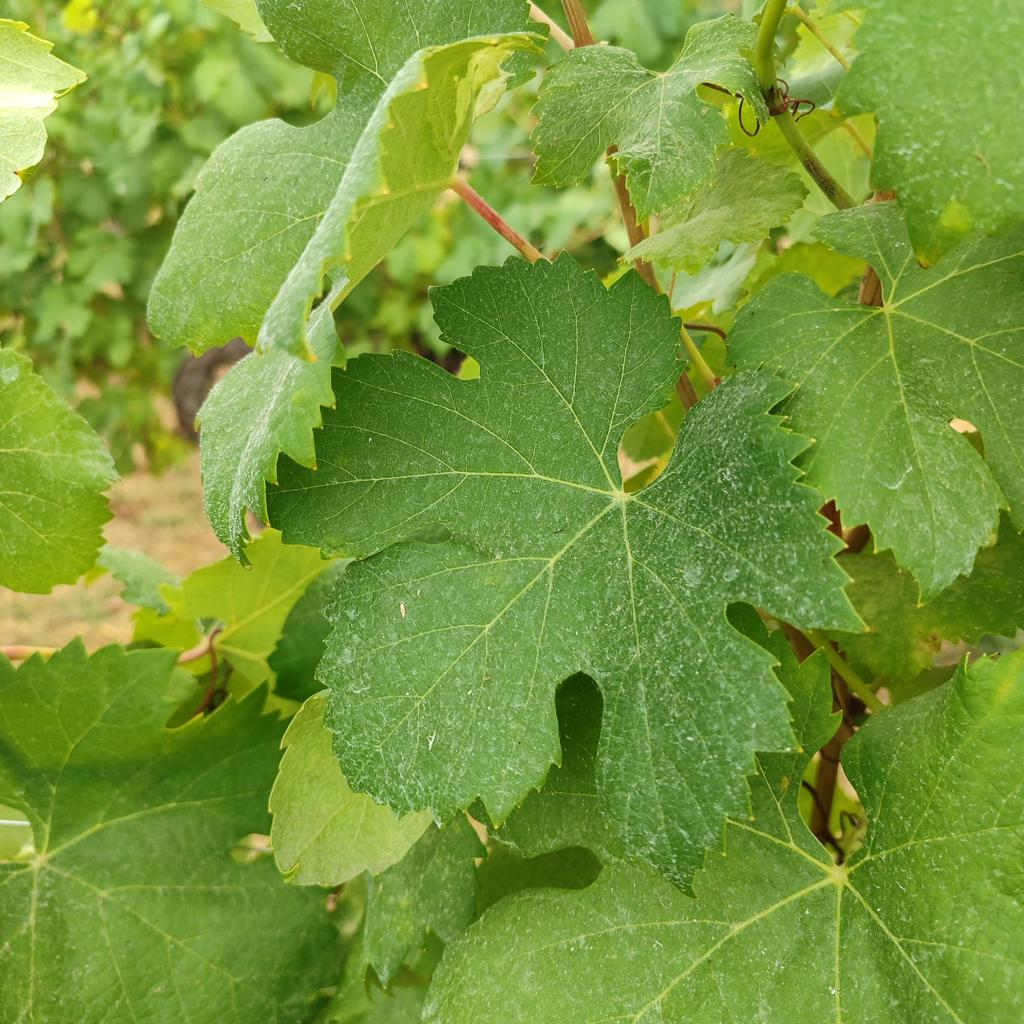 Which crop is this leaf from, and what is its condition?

grapevine, healthy
